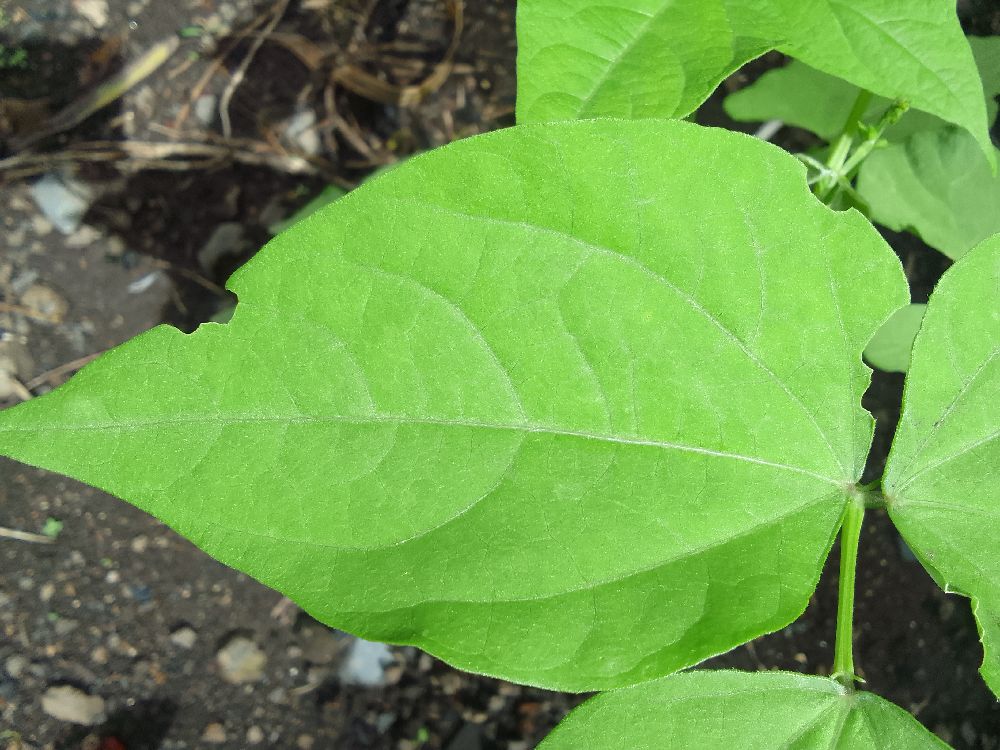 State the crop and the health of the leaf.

common bean, healthy
